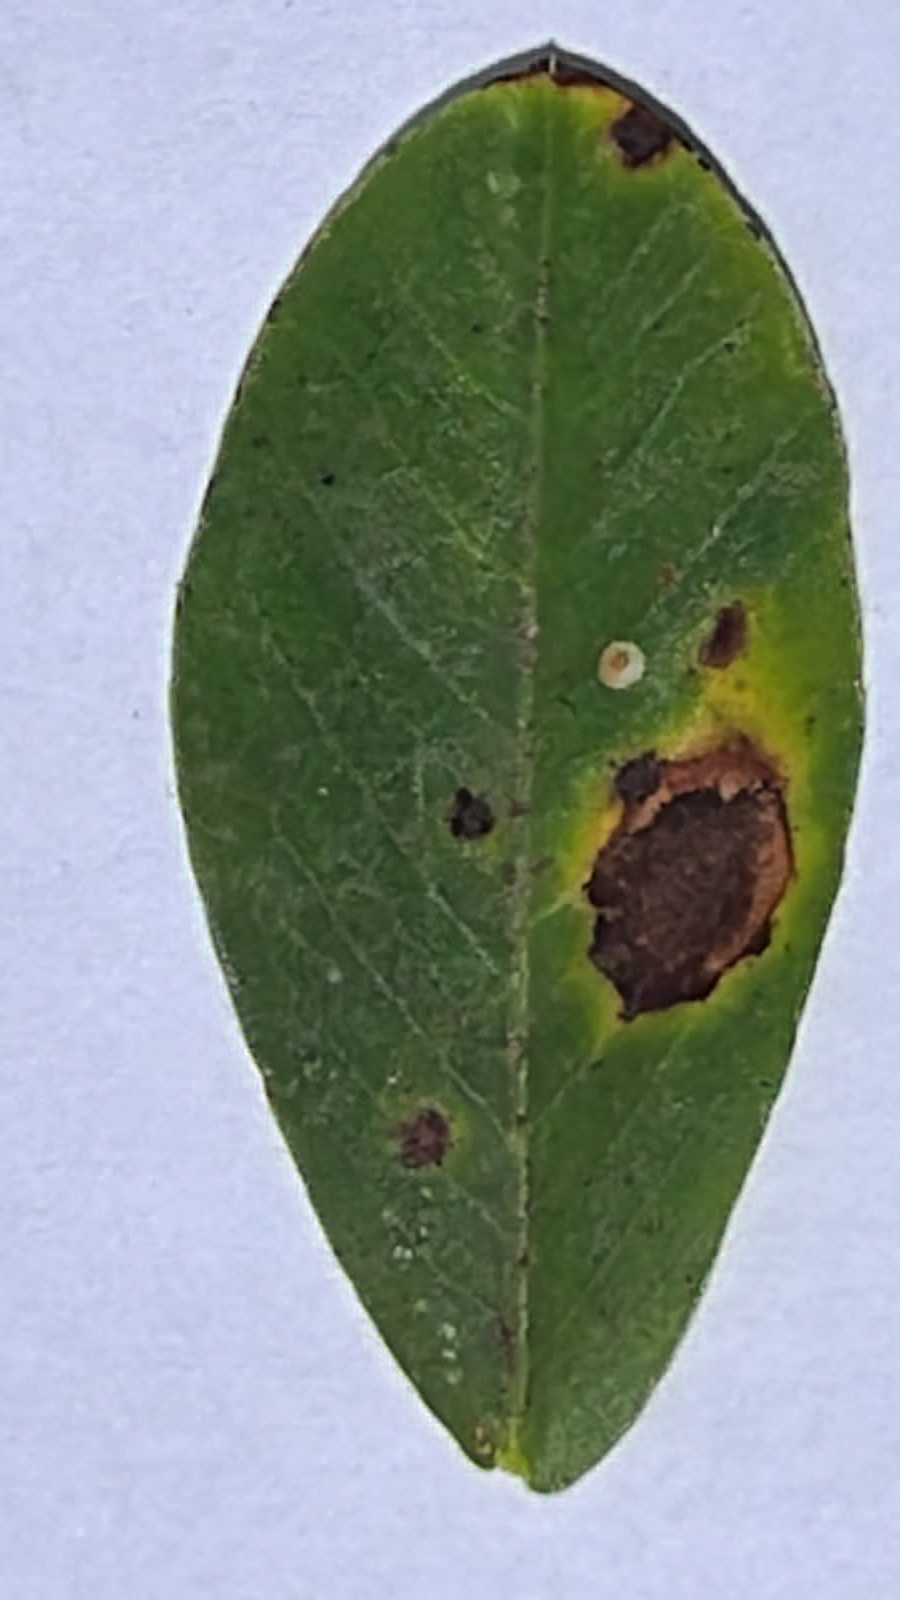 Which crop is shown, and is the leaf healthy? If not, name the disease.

peanut, passalora arachidicola
